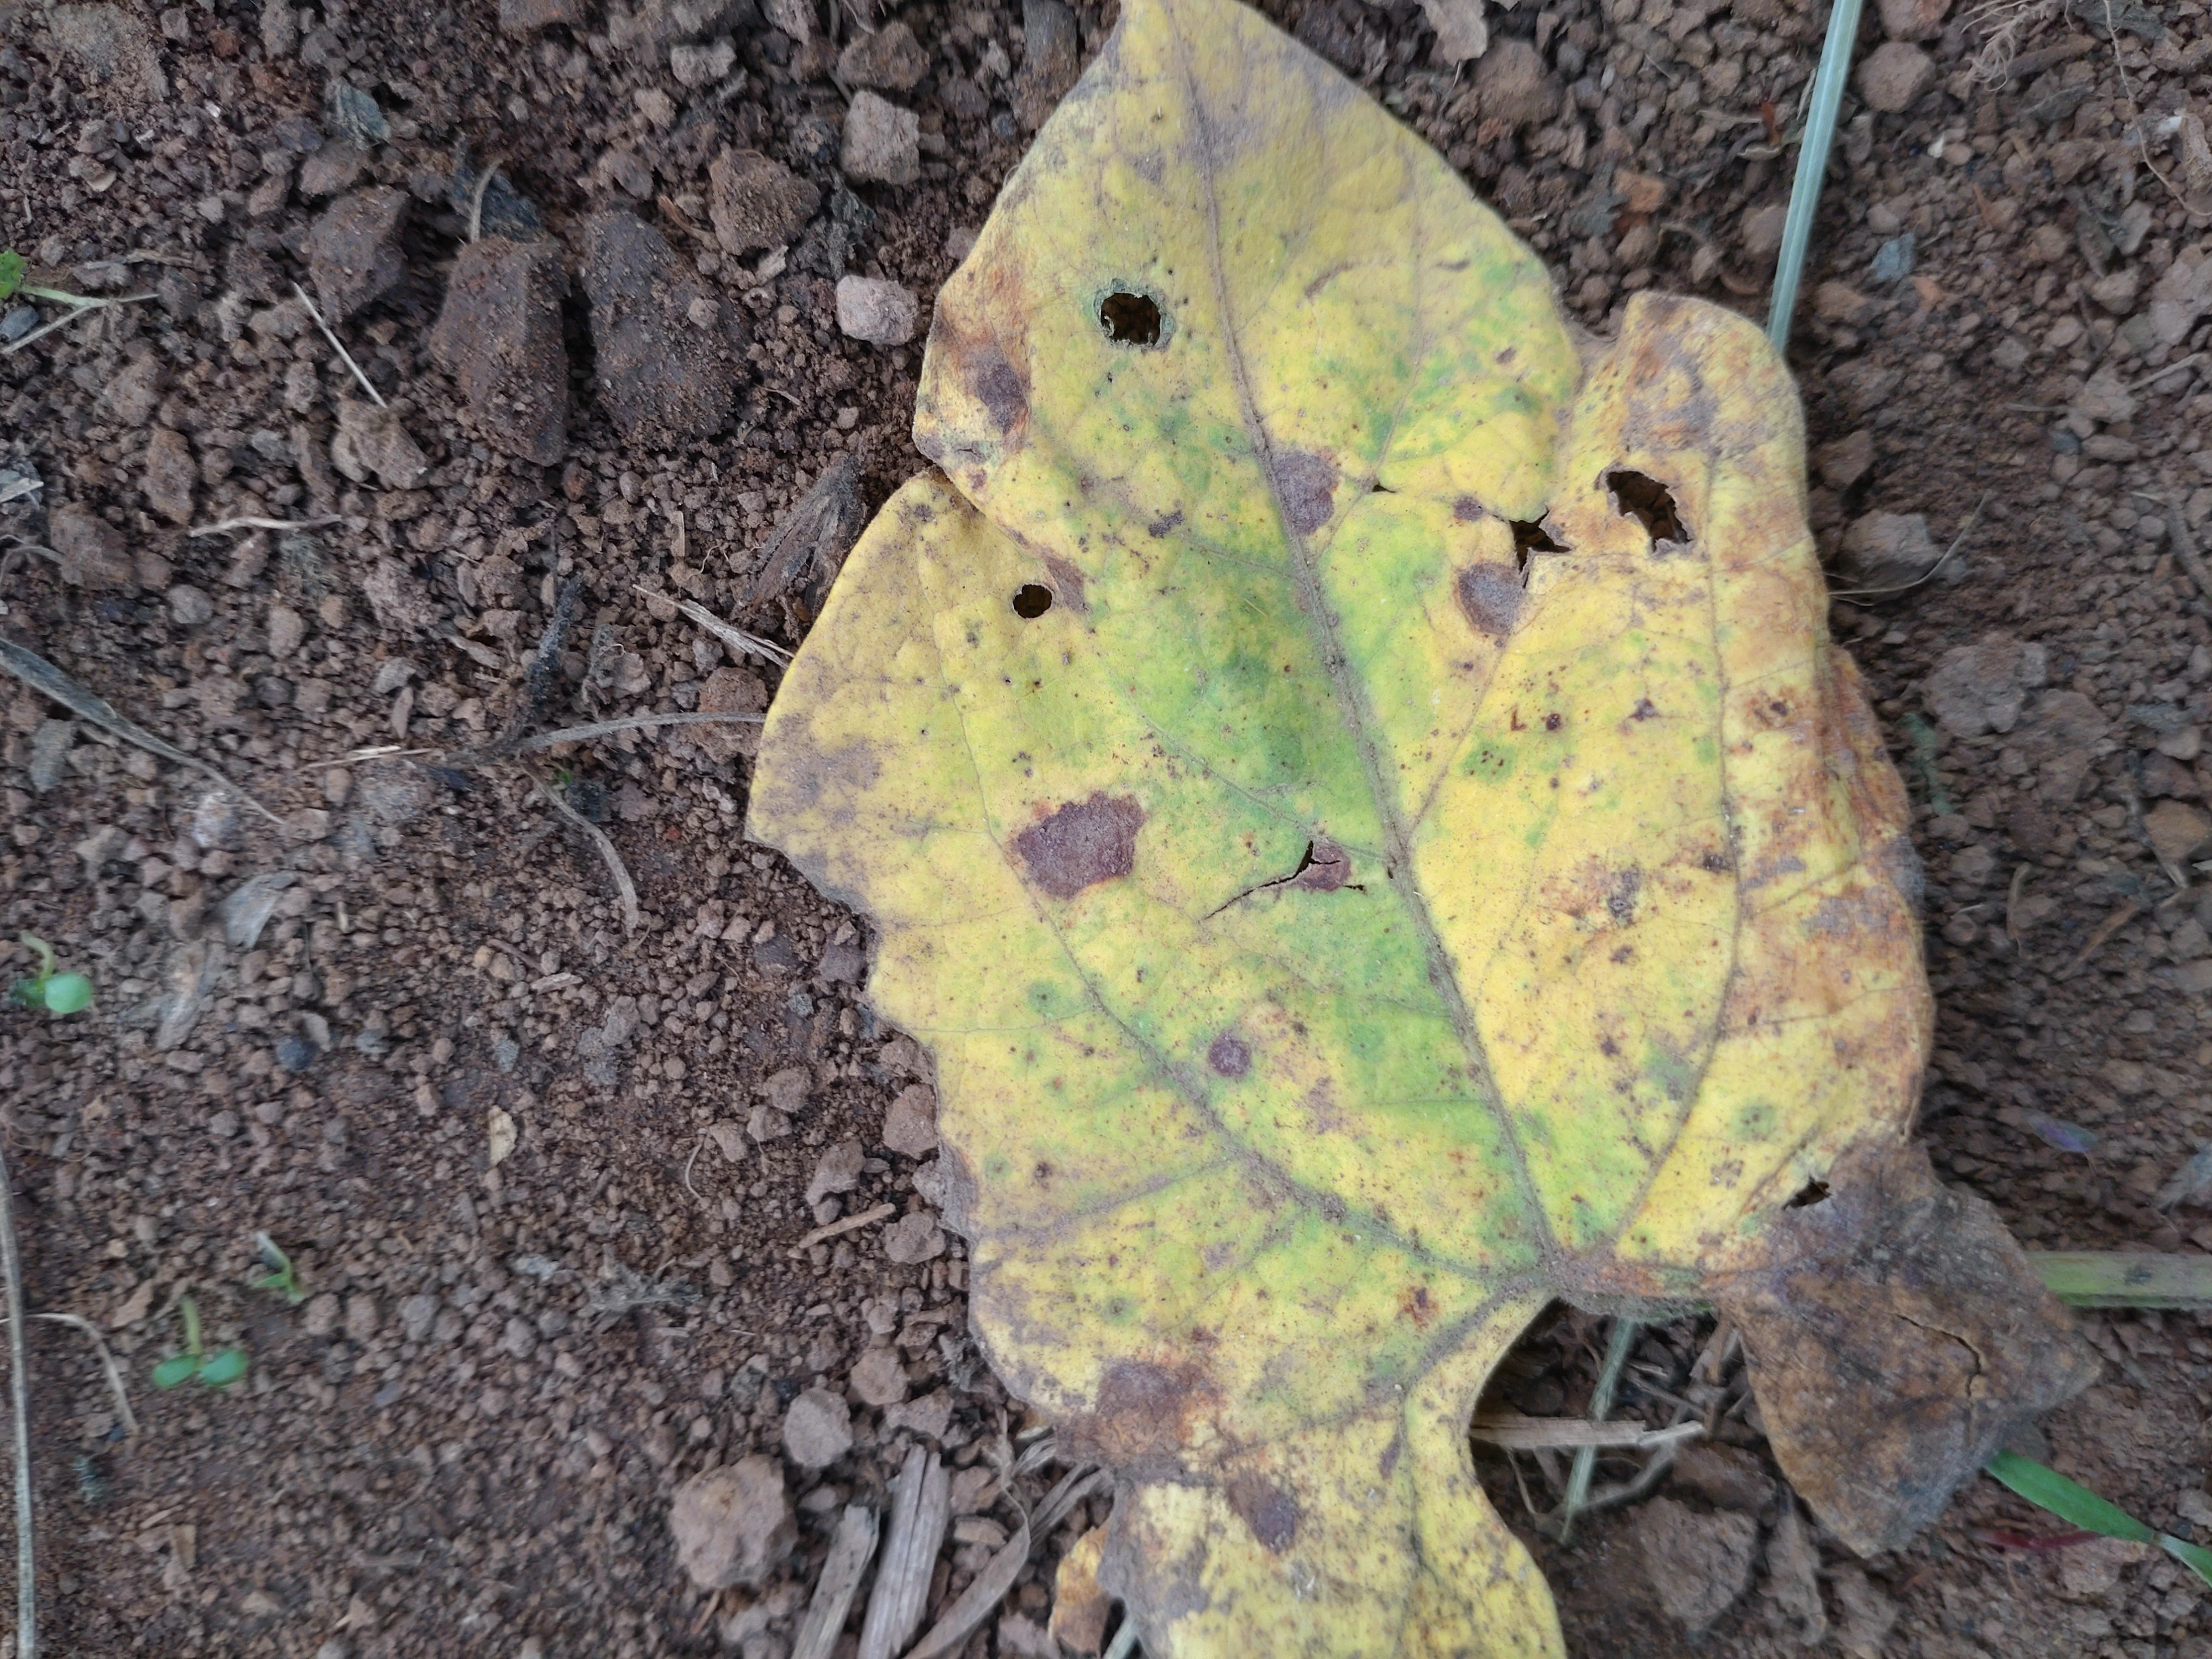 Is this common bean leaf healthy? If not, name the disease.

rust
